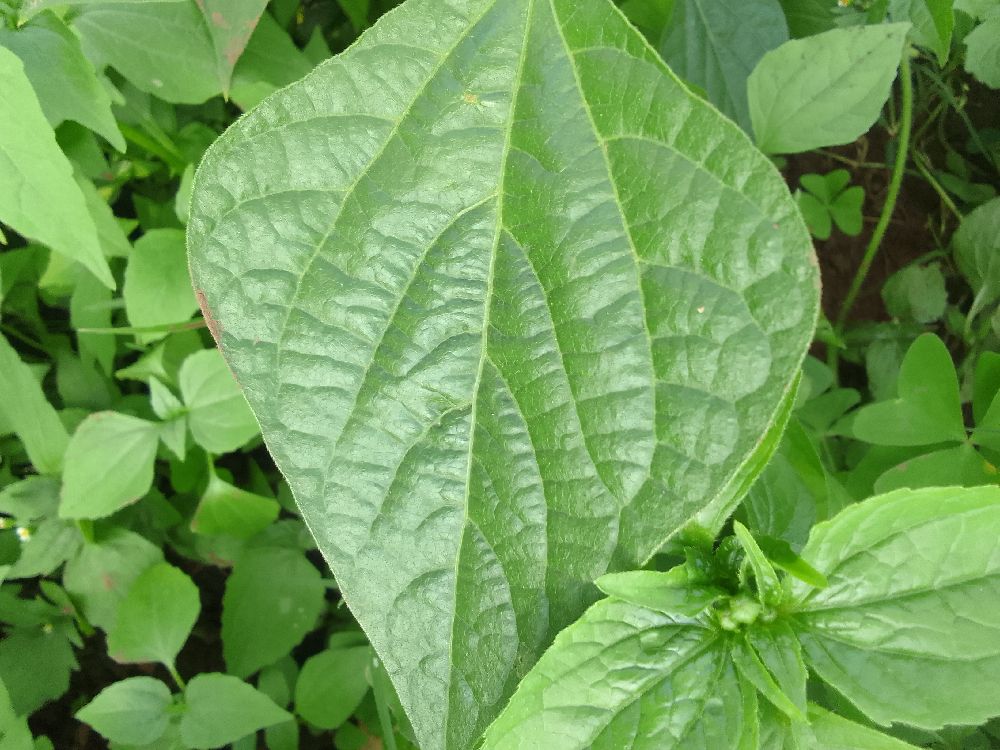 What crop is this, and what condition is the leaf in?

common bean, healthy
